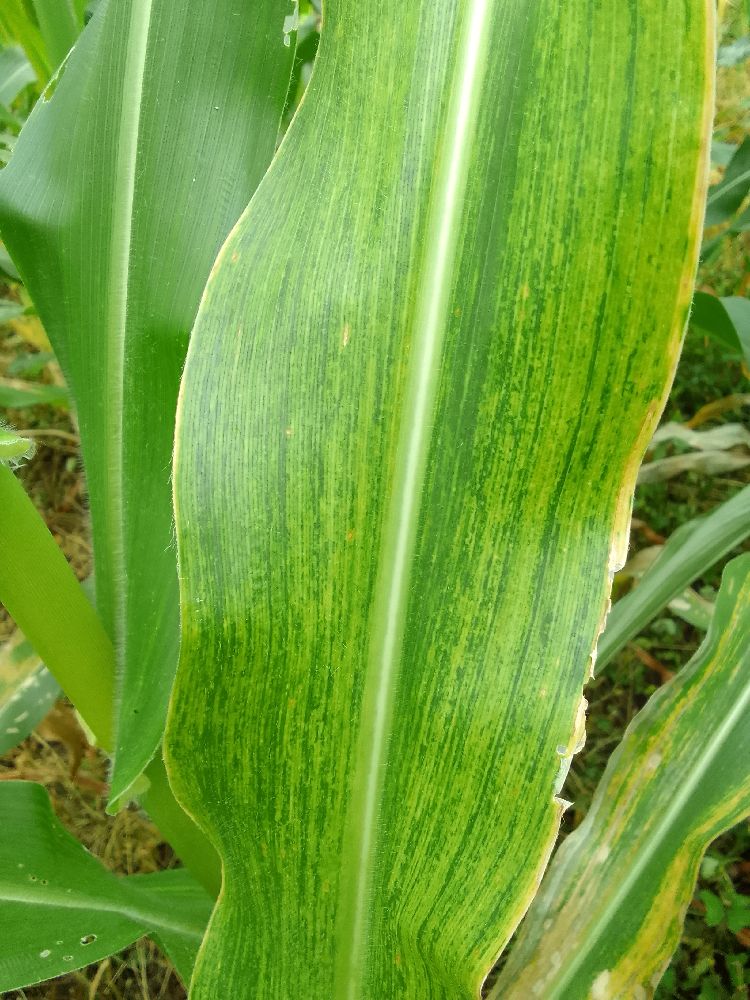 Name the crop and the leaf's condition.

maize, maize lethal necrosis
